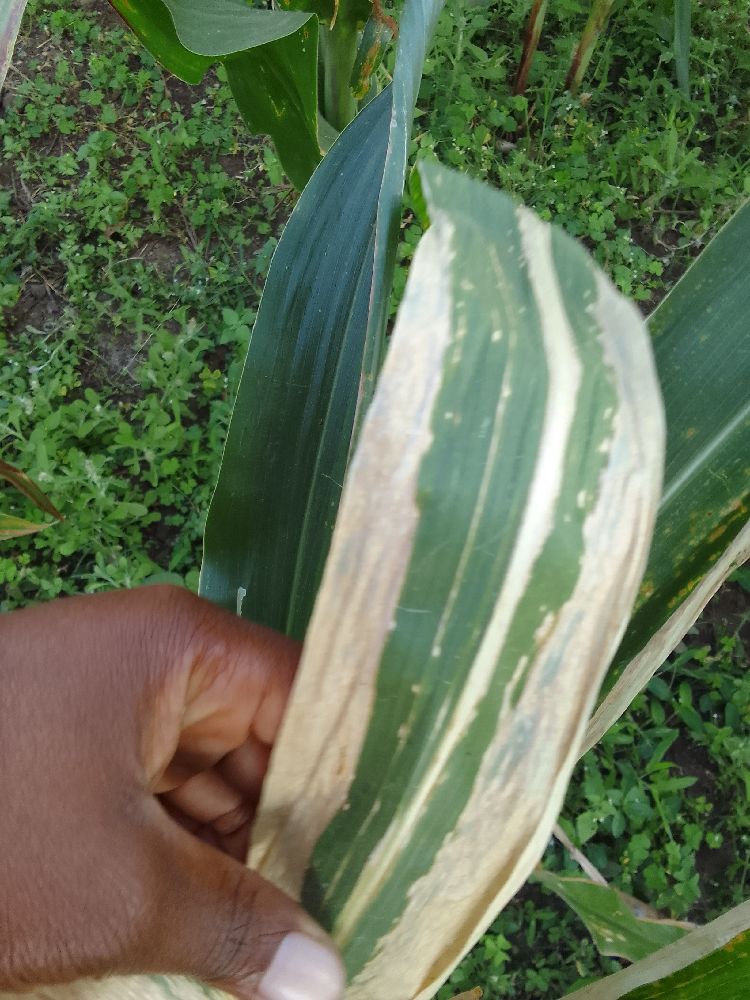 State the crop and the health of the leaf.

maize, maize lethal necrosis
